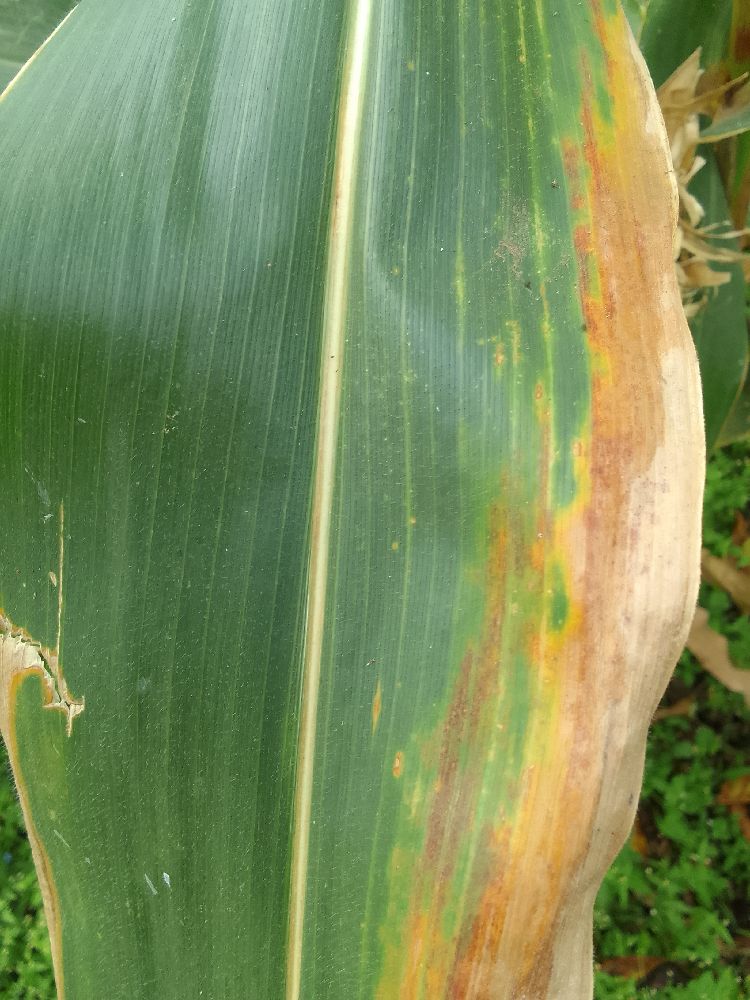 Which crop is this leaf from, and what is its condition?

maize, maize lethal necrosis
